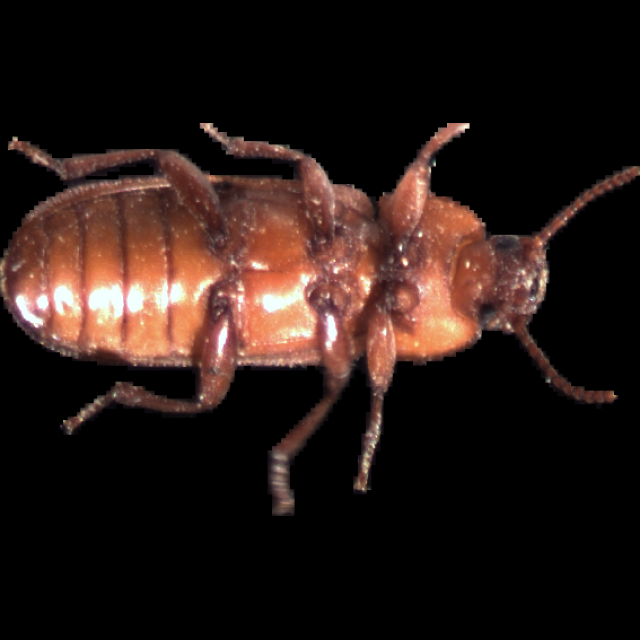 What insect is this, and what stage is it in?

mealworm beetle
